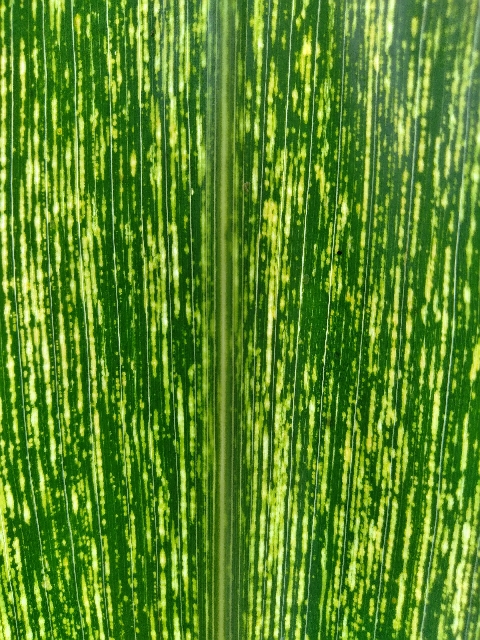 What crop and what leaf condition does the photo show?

maize, maize streak virus
